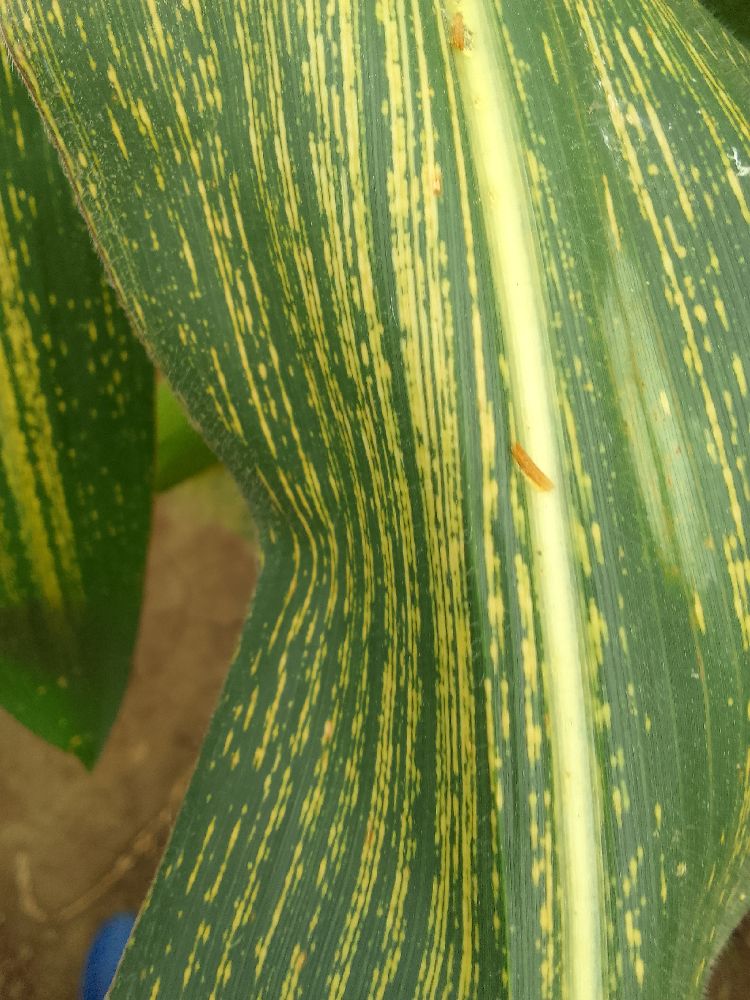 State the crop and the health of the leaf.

maize, maize streak virus
